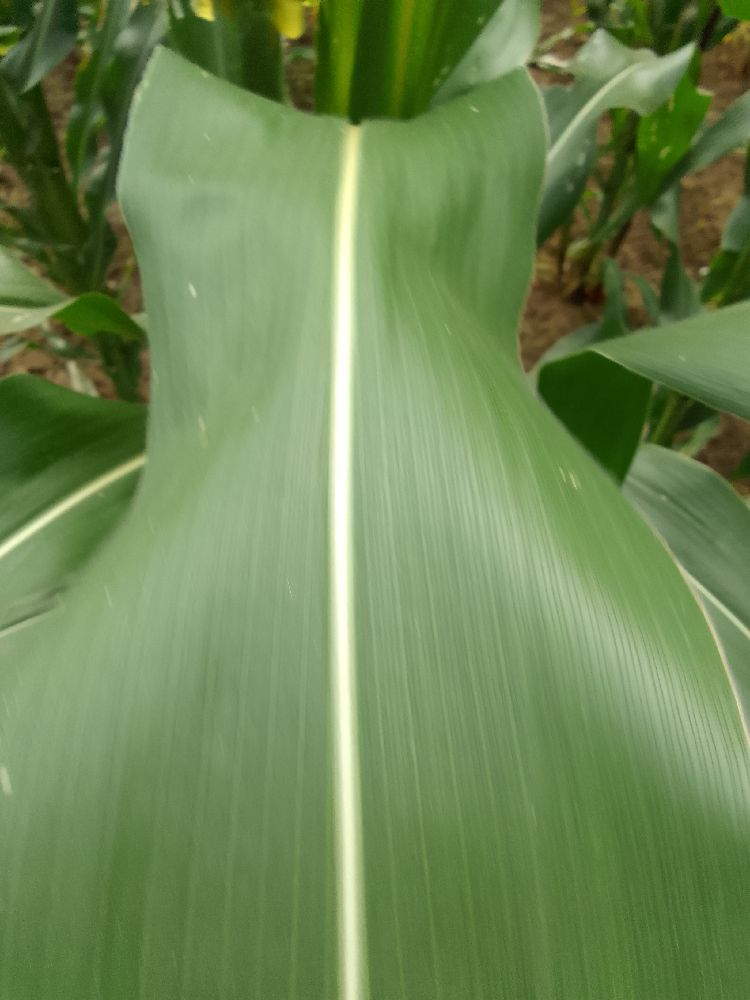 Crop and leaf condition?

maize, healthy
